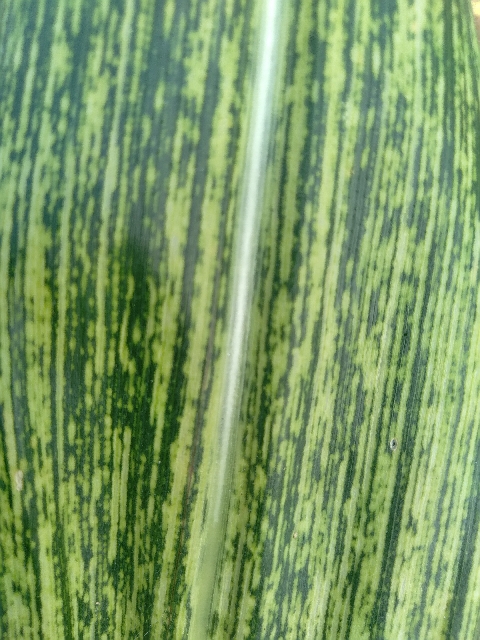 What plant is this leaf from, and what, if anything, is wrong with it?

maize, maize streak virus
